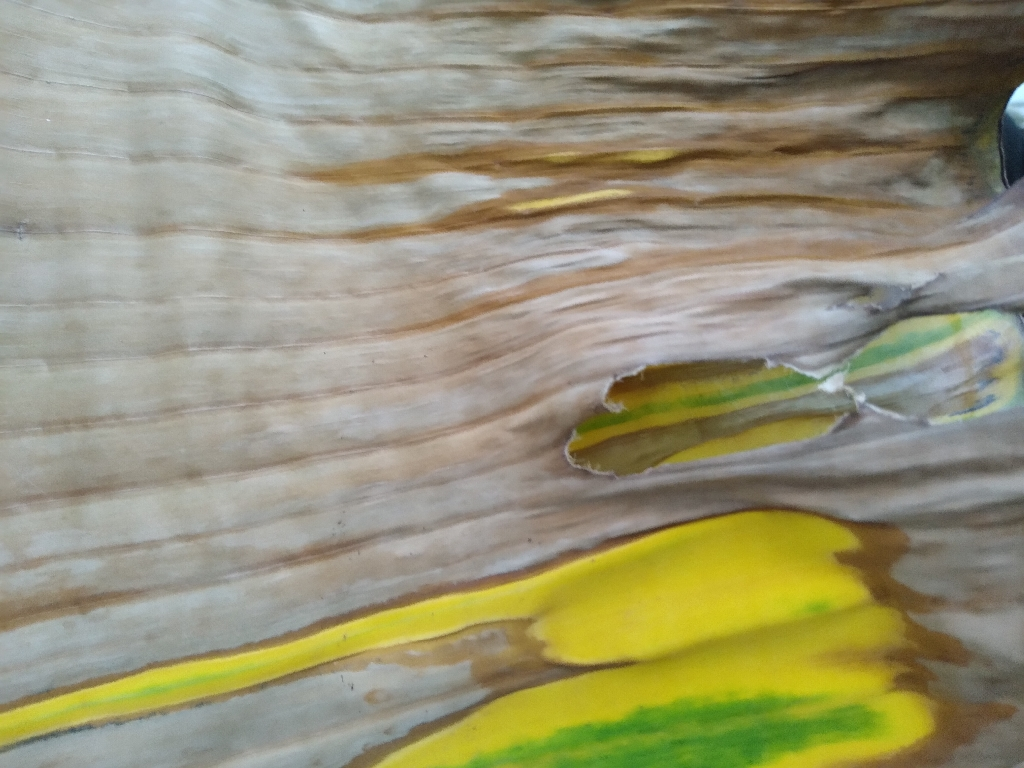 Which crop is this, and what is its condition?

banana, fusarium wilt race 1
